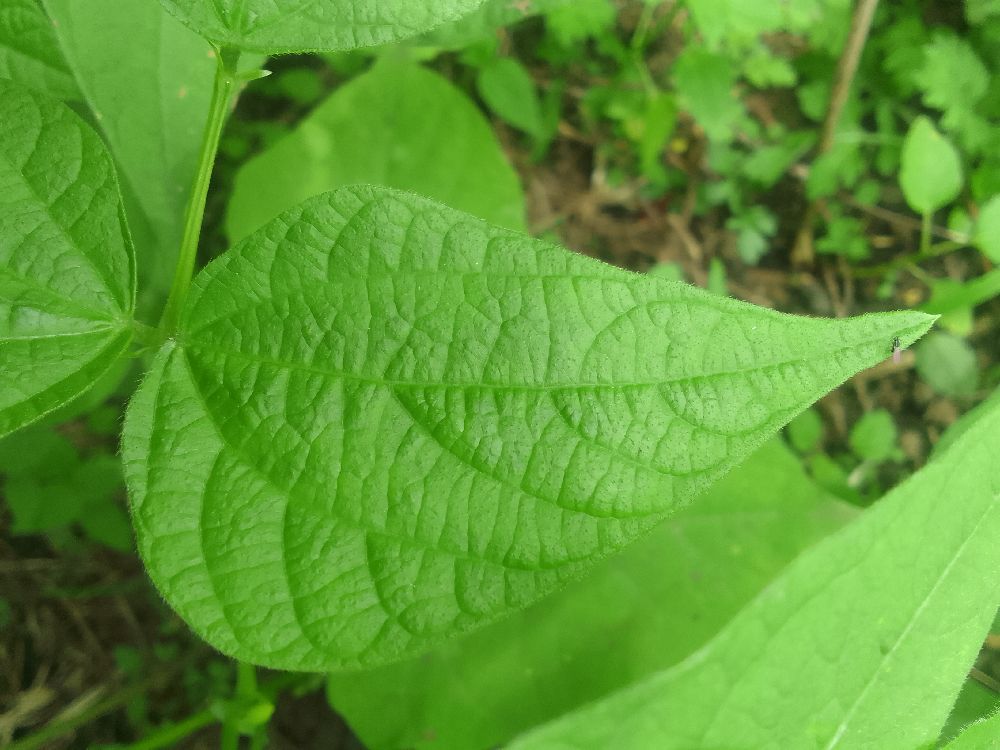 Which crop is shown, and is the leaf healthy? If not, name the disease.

common bean, healthy
